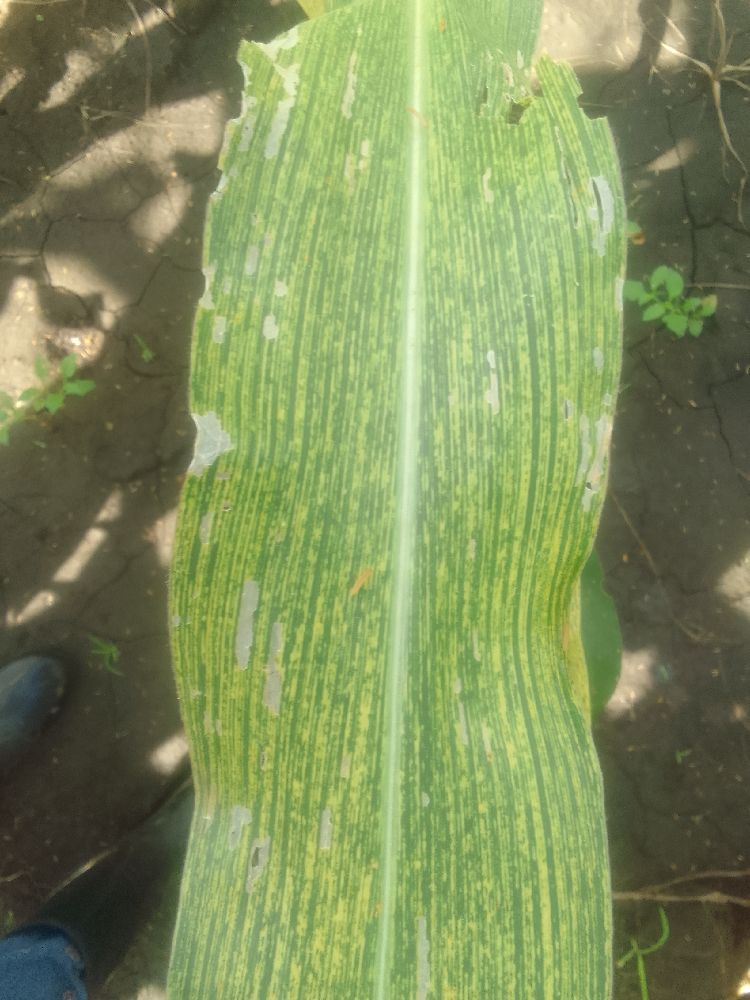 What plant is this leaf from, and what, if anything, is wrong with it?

maize, maize streak virus
